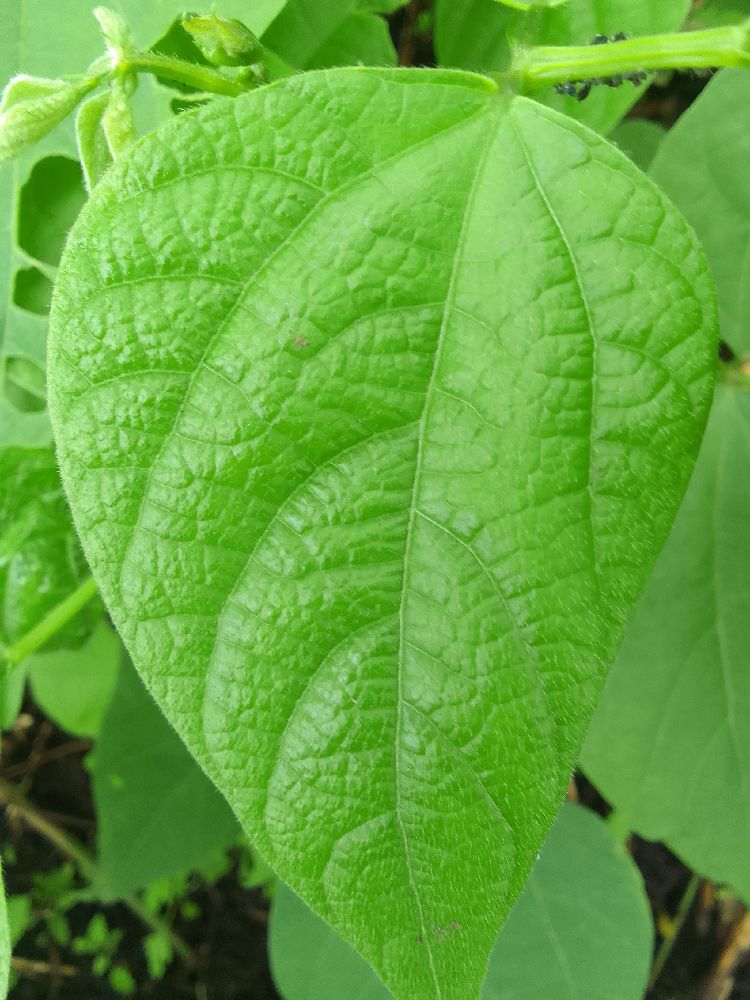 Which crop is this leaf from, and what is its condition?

common bean, healthy
